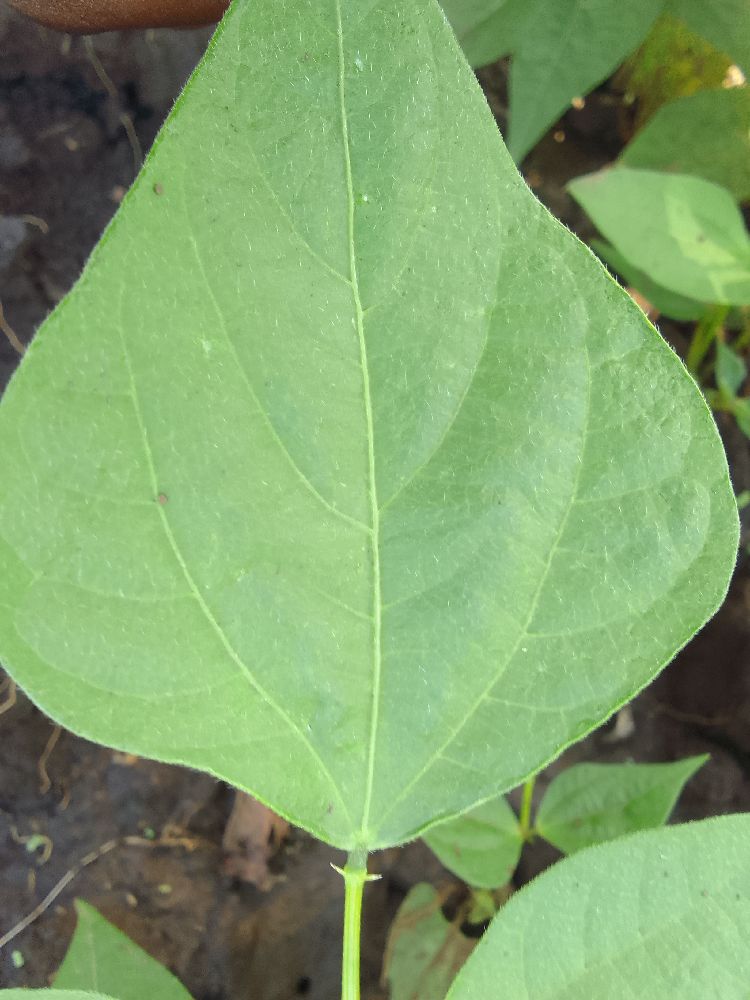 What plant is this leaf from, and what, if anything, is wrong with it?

common bean, healthy
